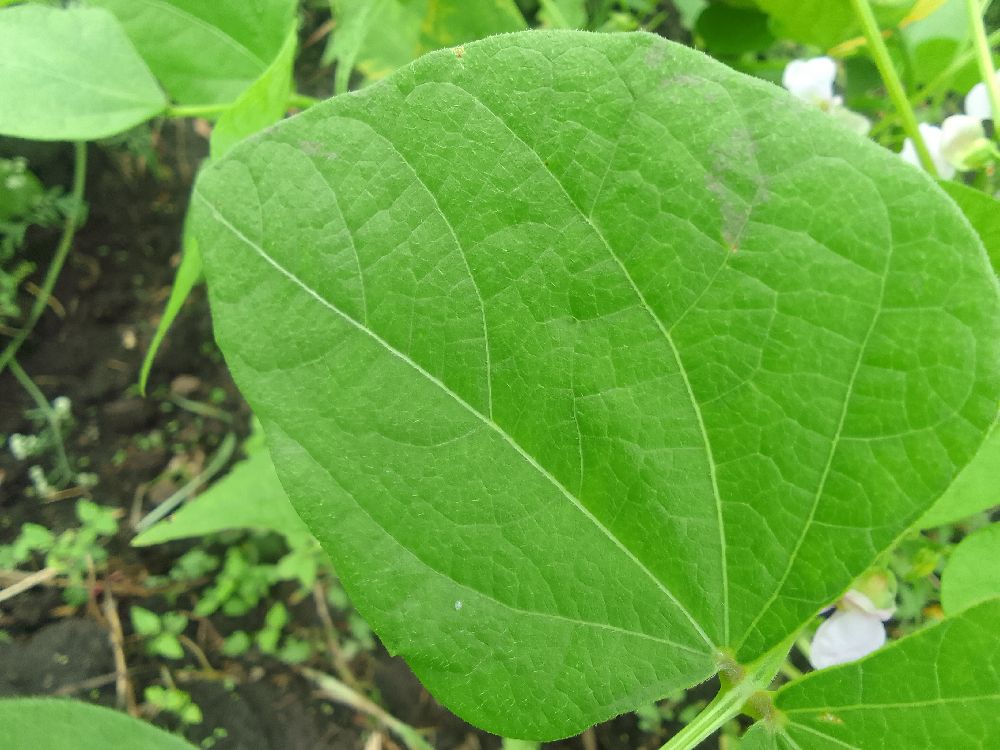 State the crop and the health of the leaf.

common bean, healthy
